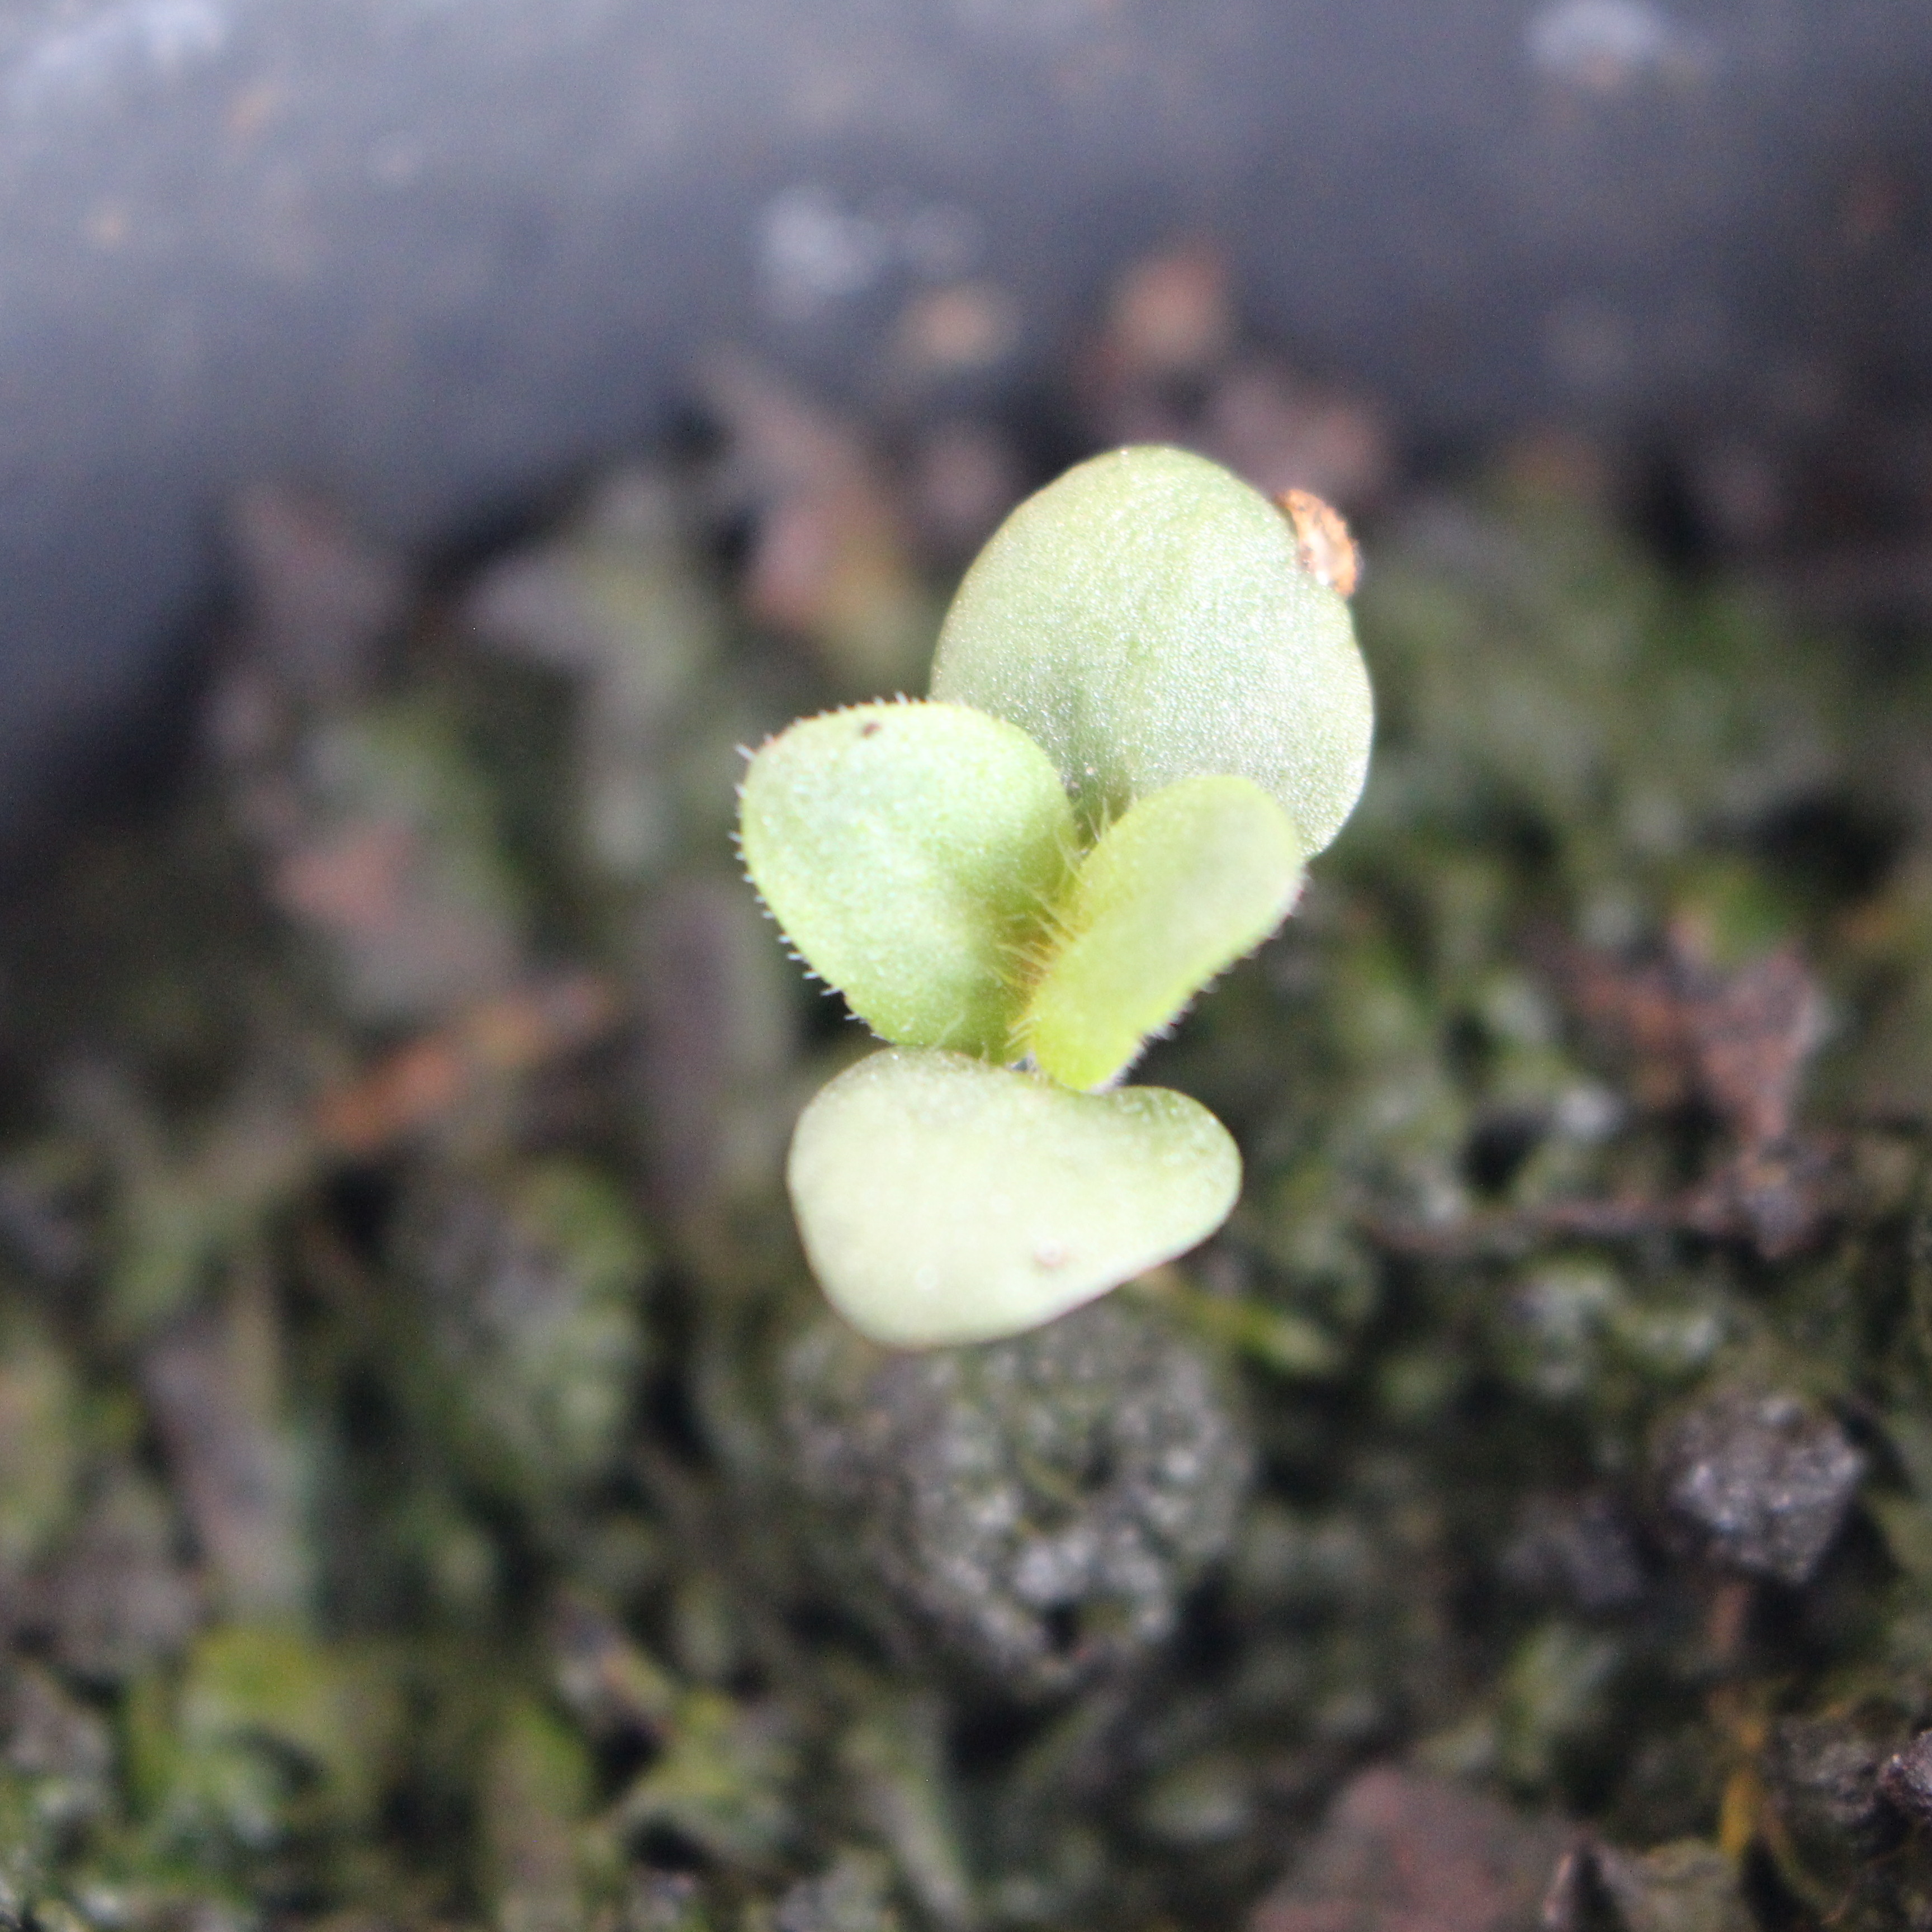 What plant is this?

Veronica persica
